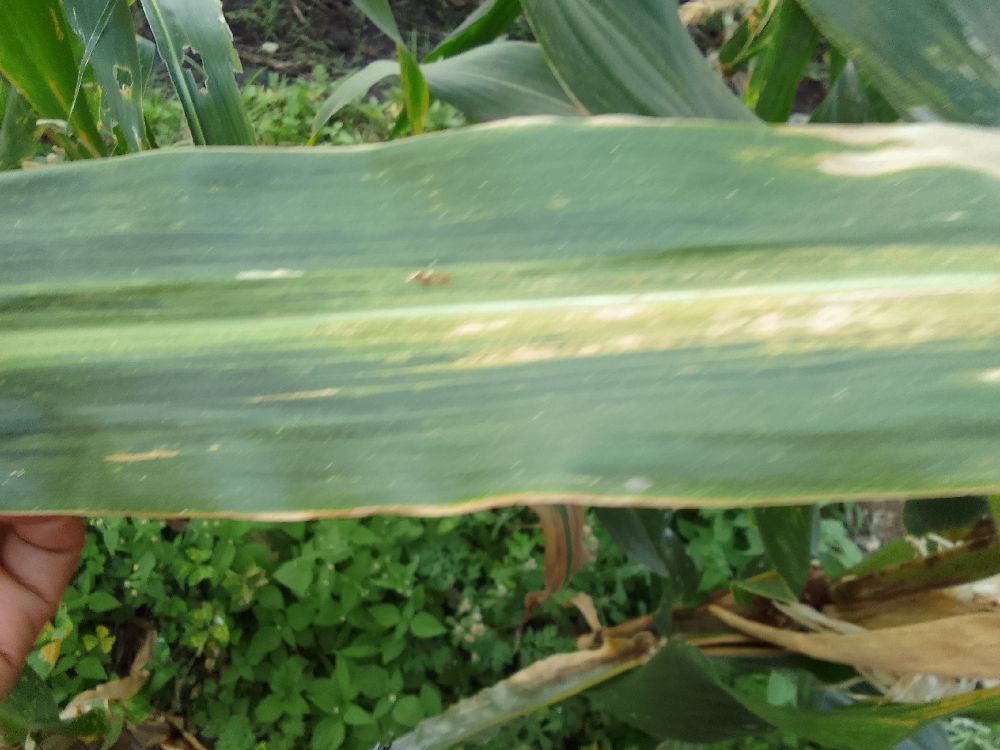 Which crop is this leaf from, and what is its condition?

maize, maize lethal necrosis
